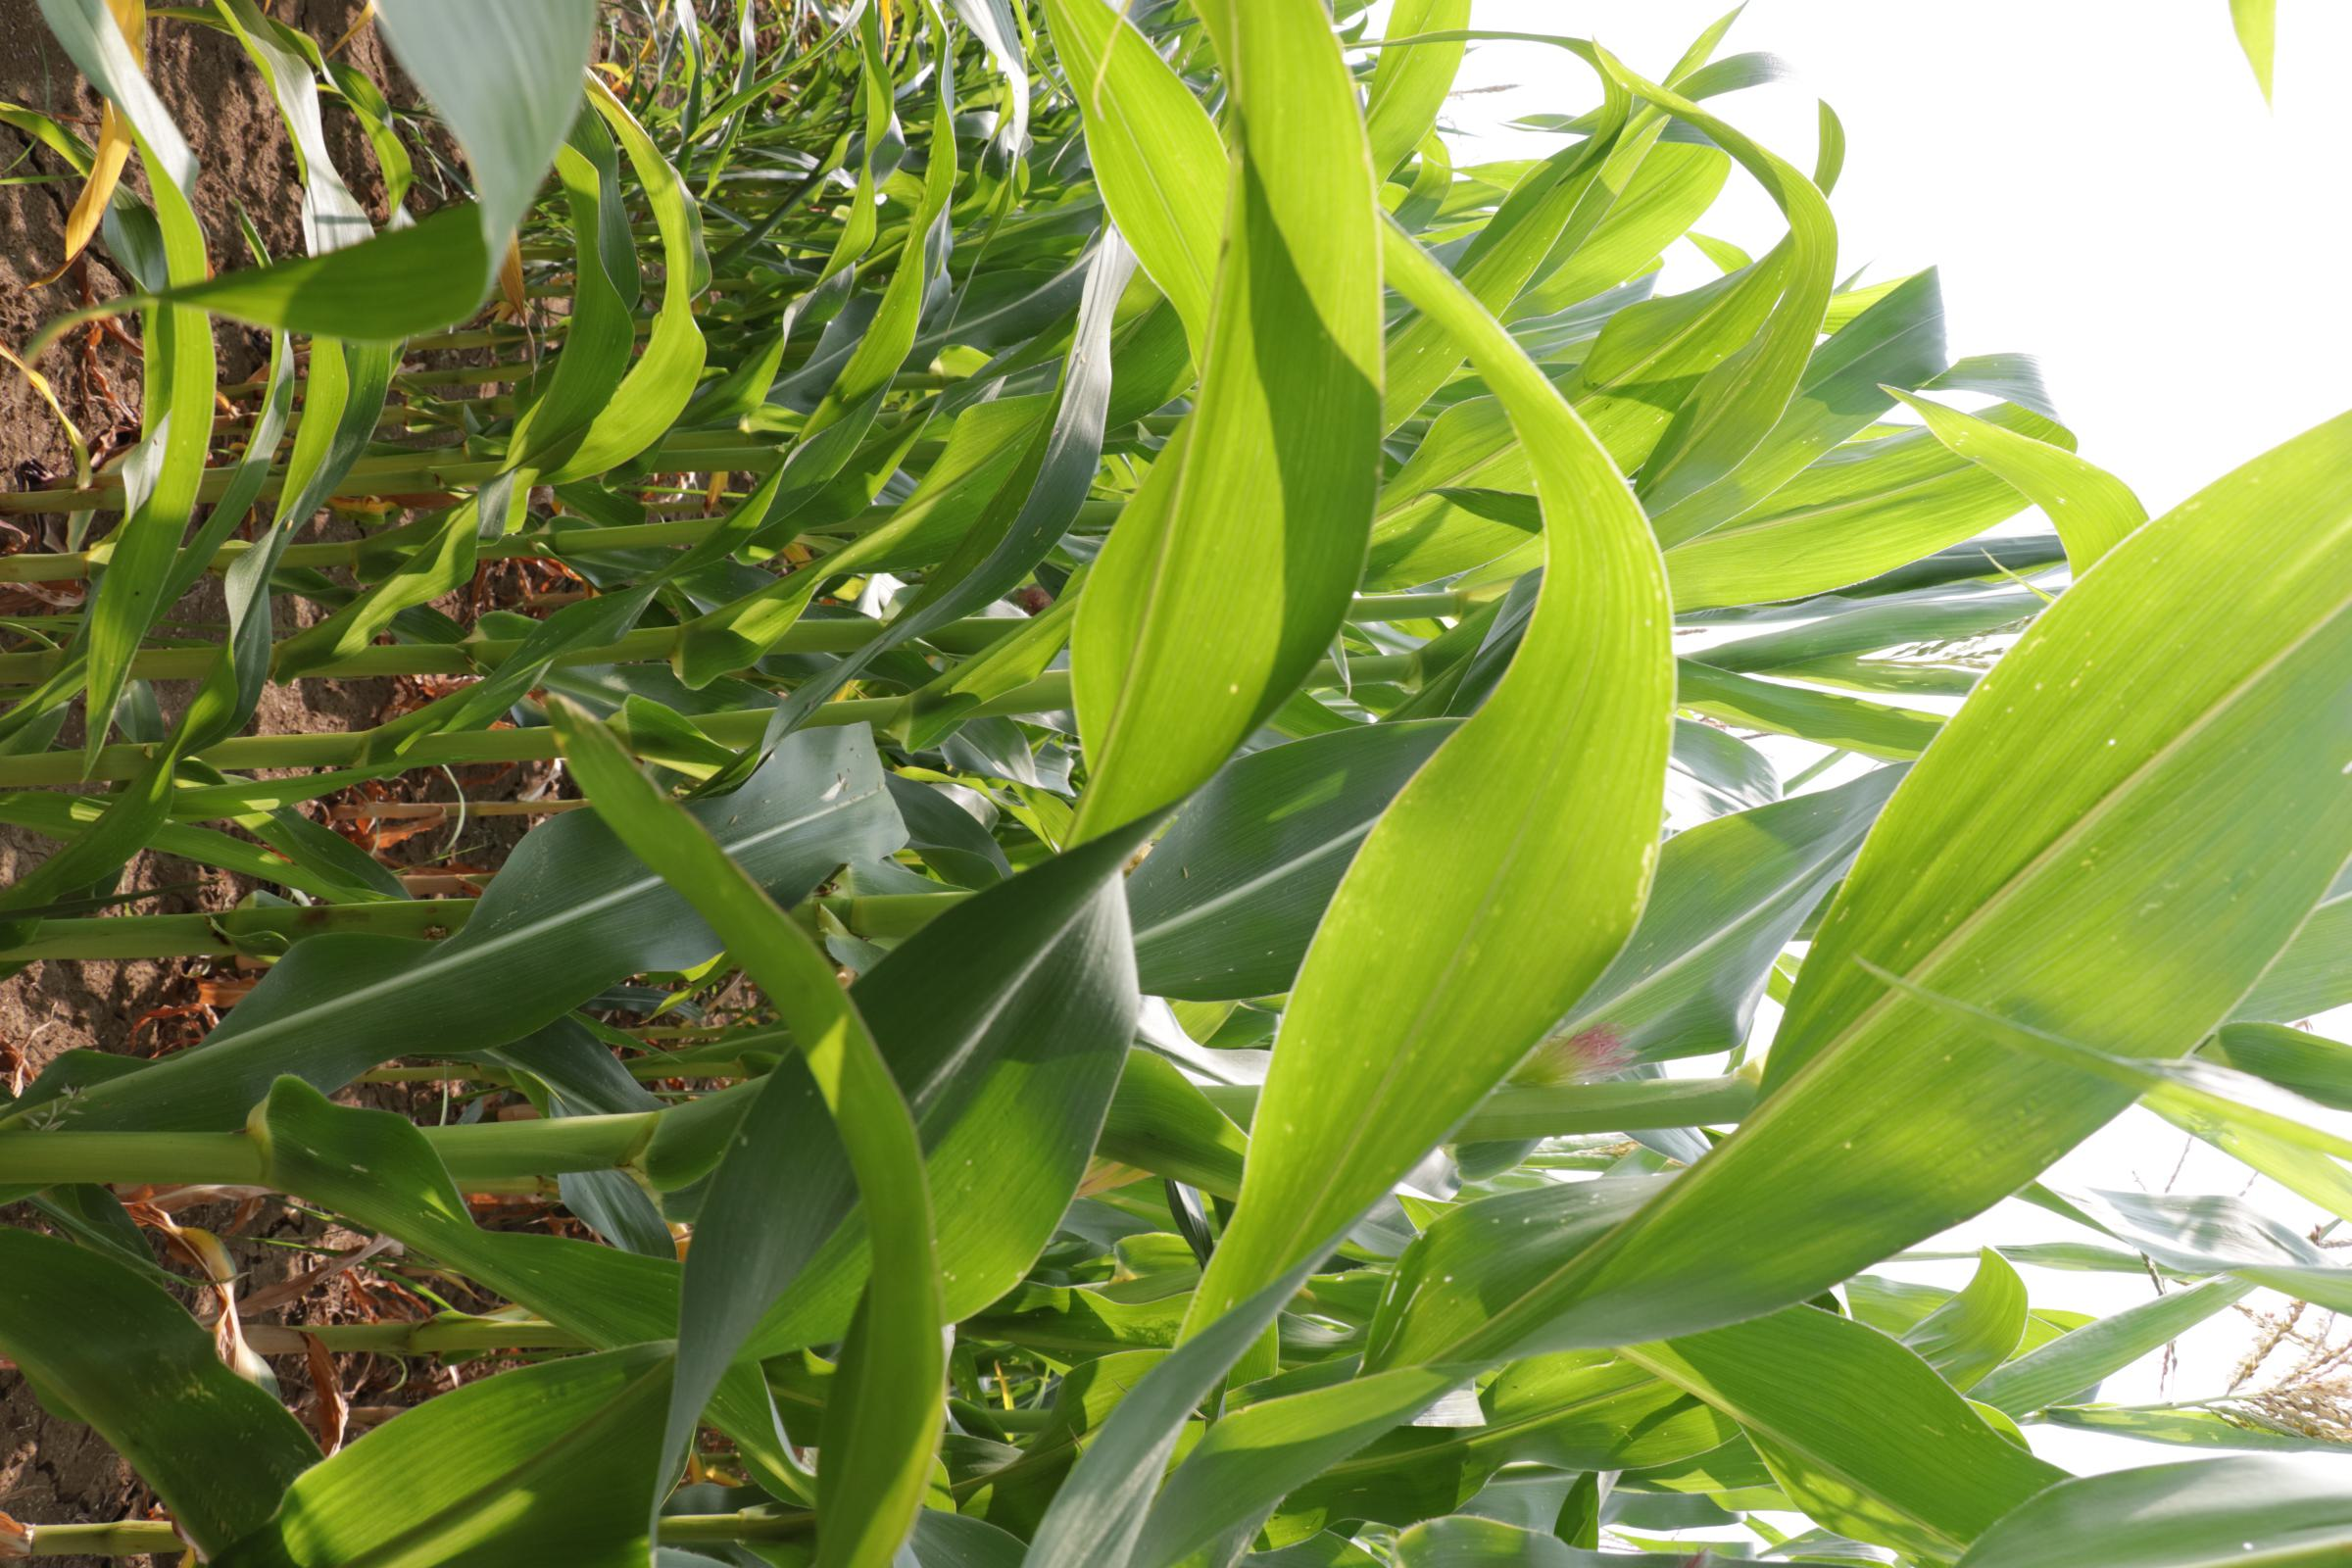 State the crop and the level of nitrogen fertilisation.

maize, no added nitrogen
